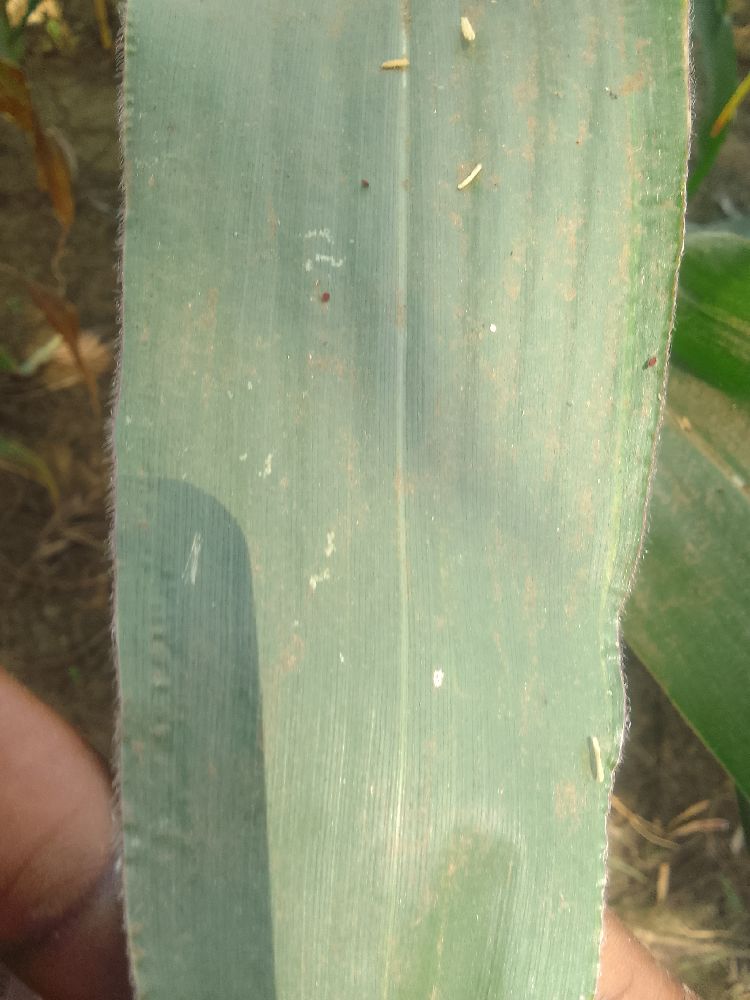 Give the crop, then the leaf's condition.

maize, healthy
